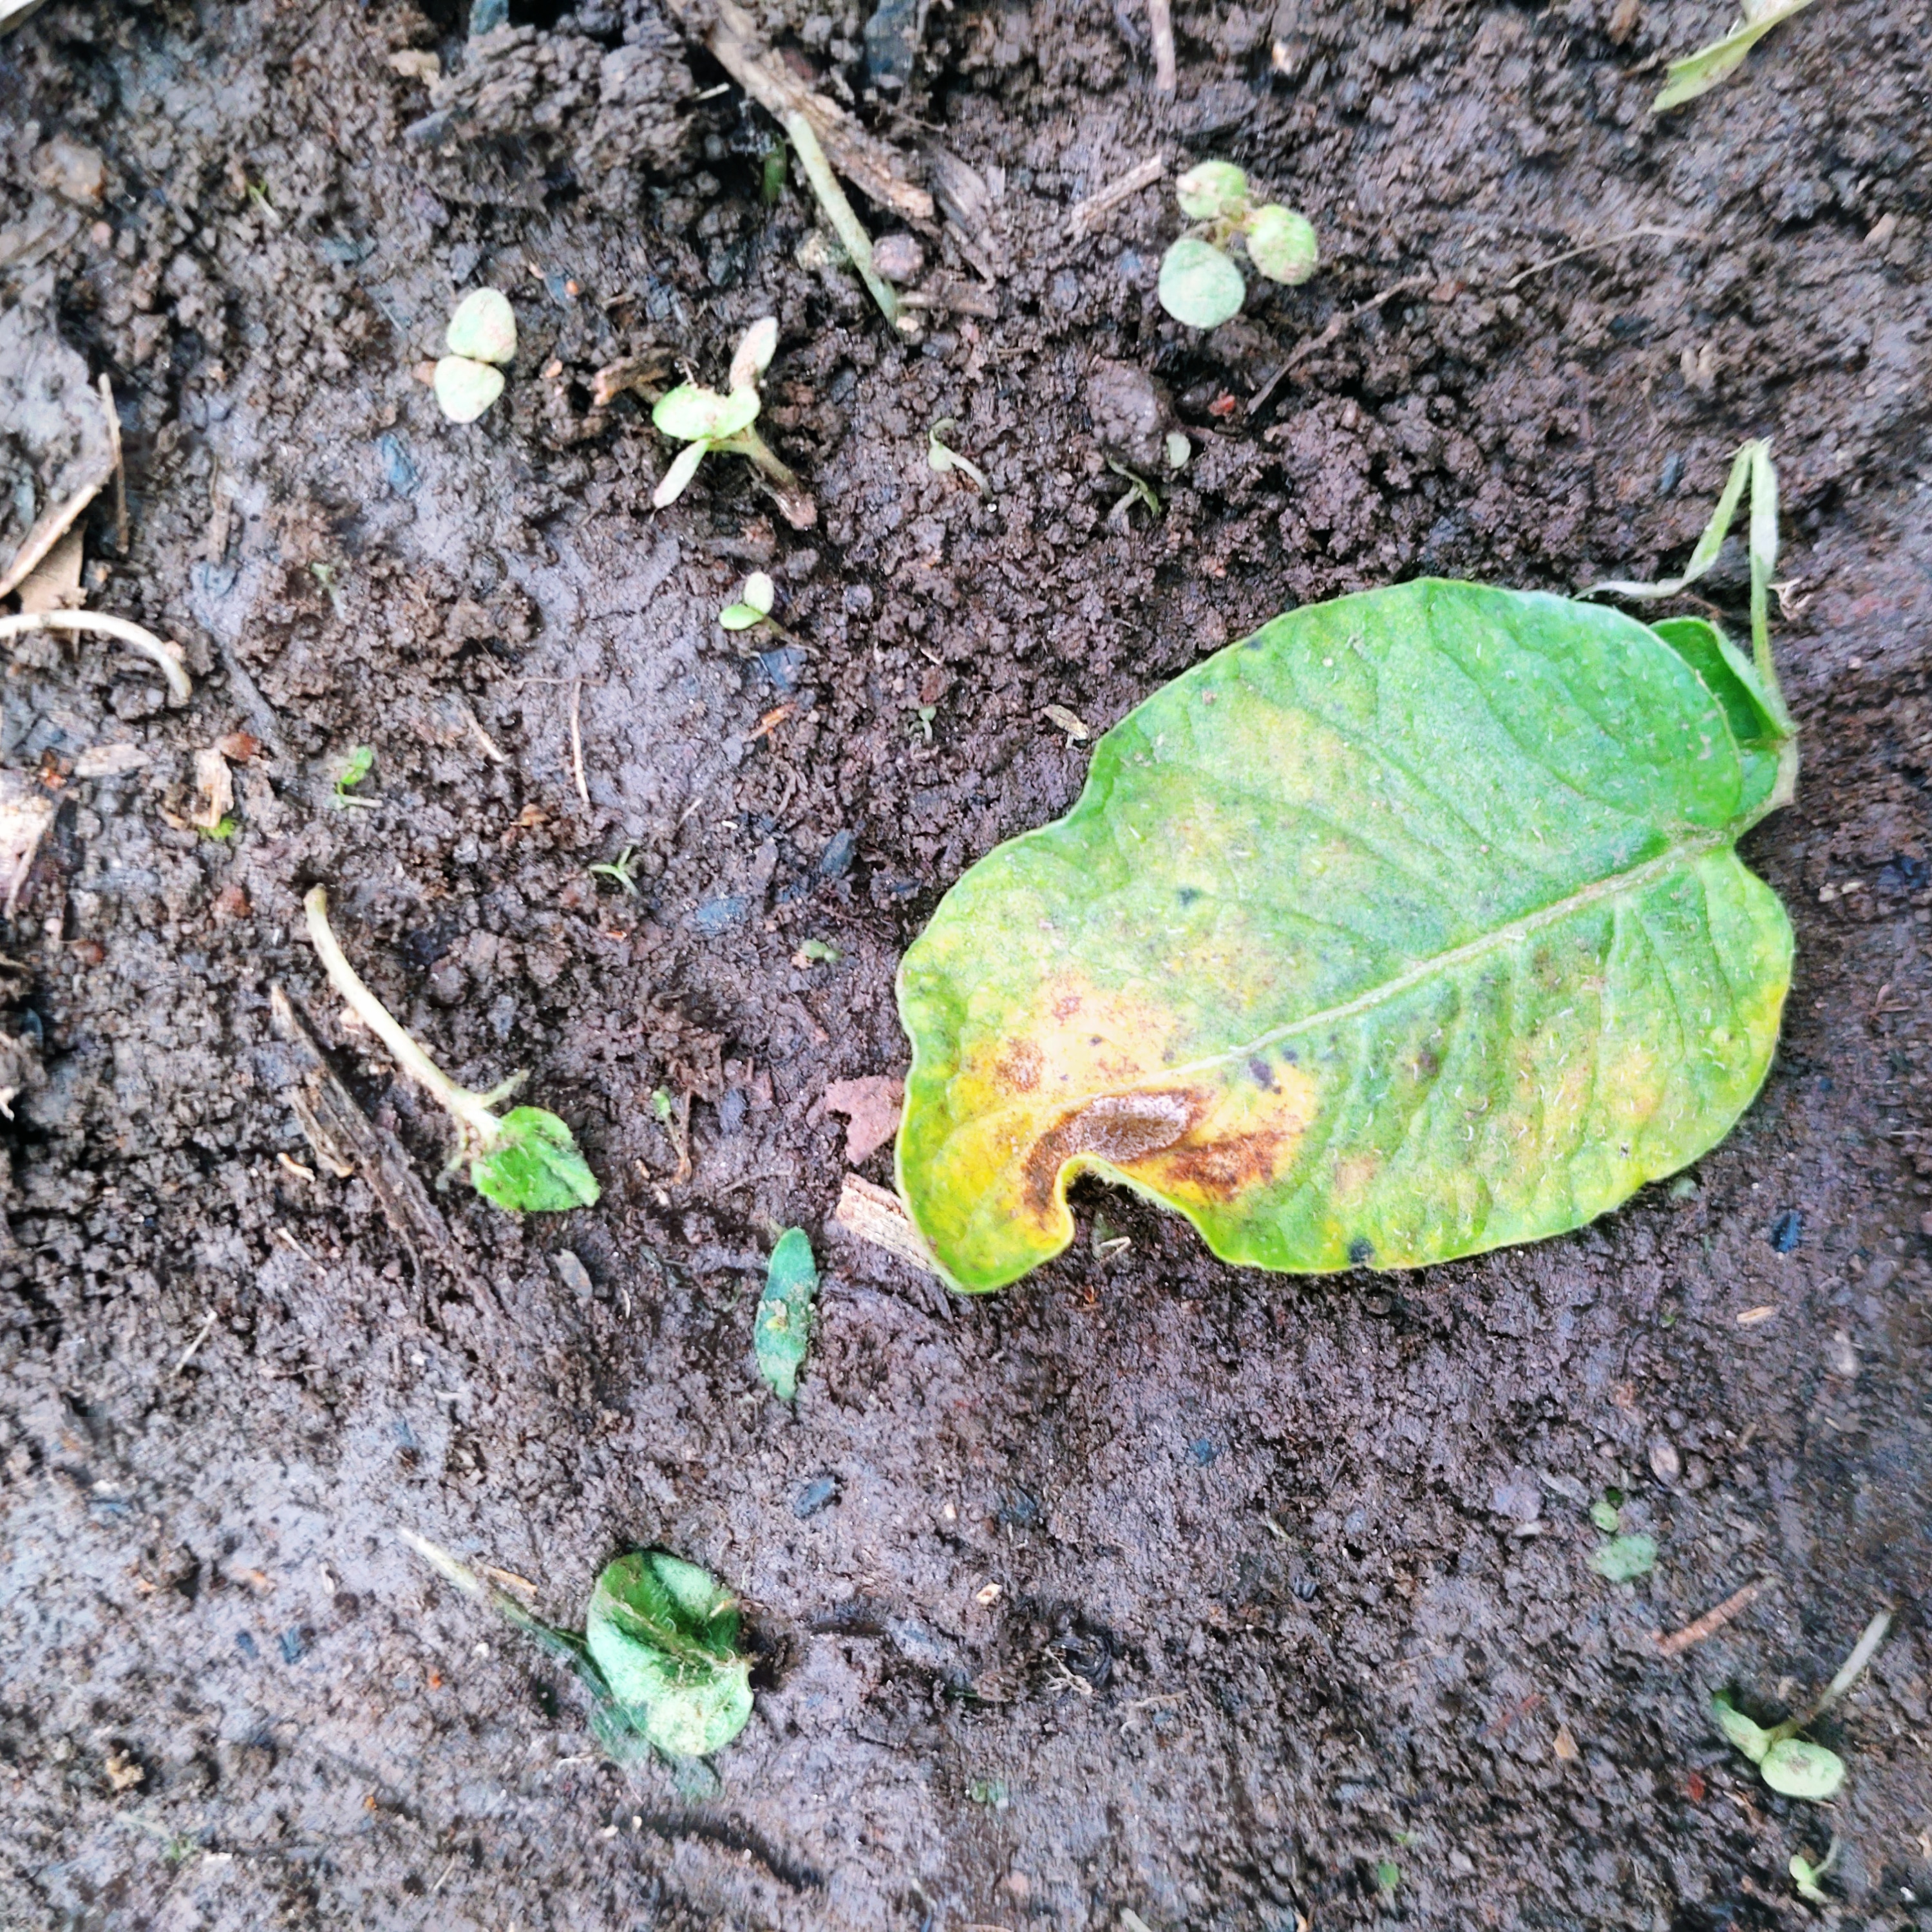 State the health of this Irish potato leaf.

late blight
